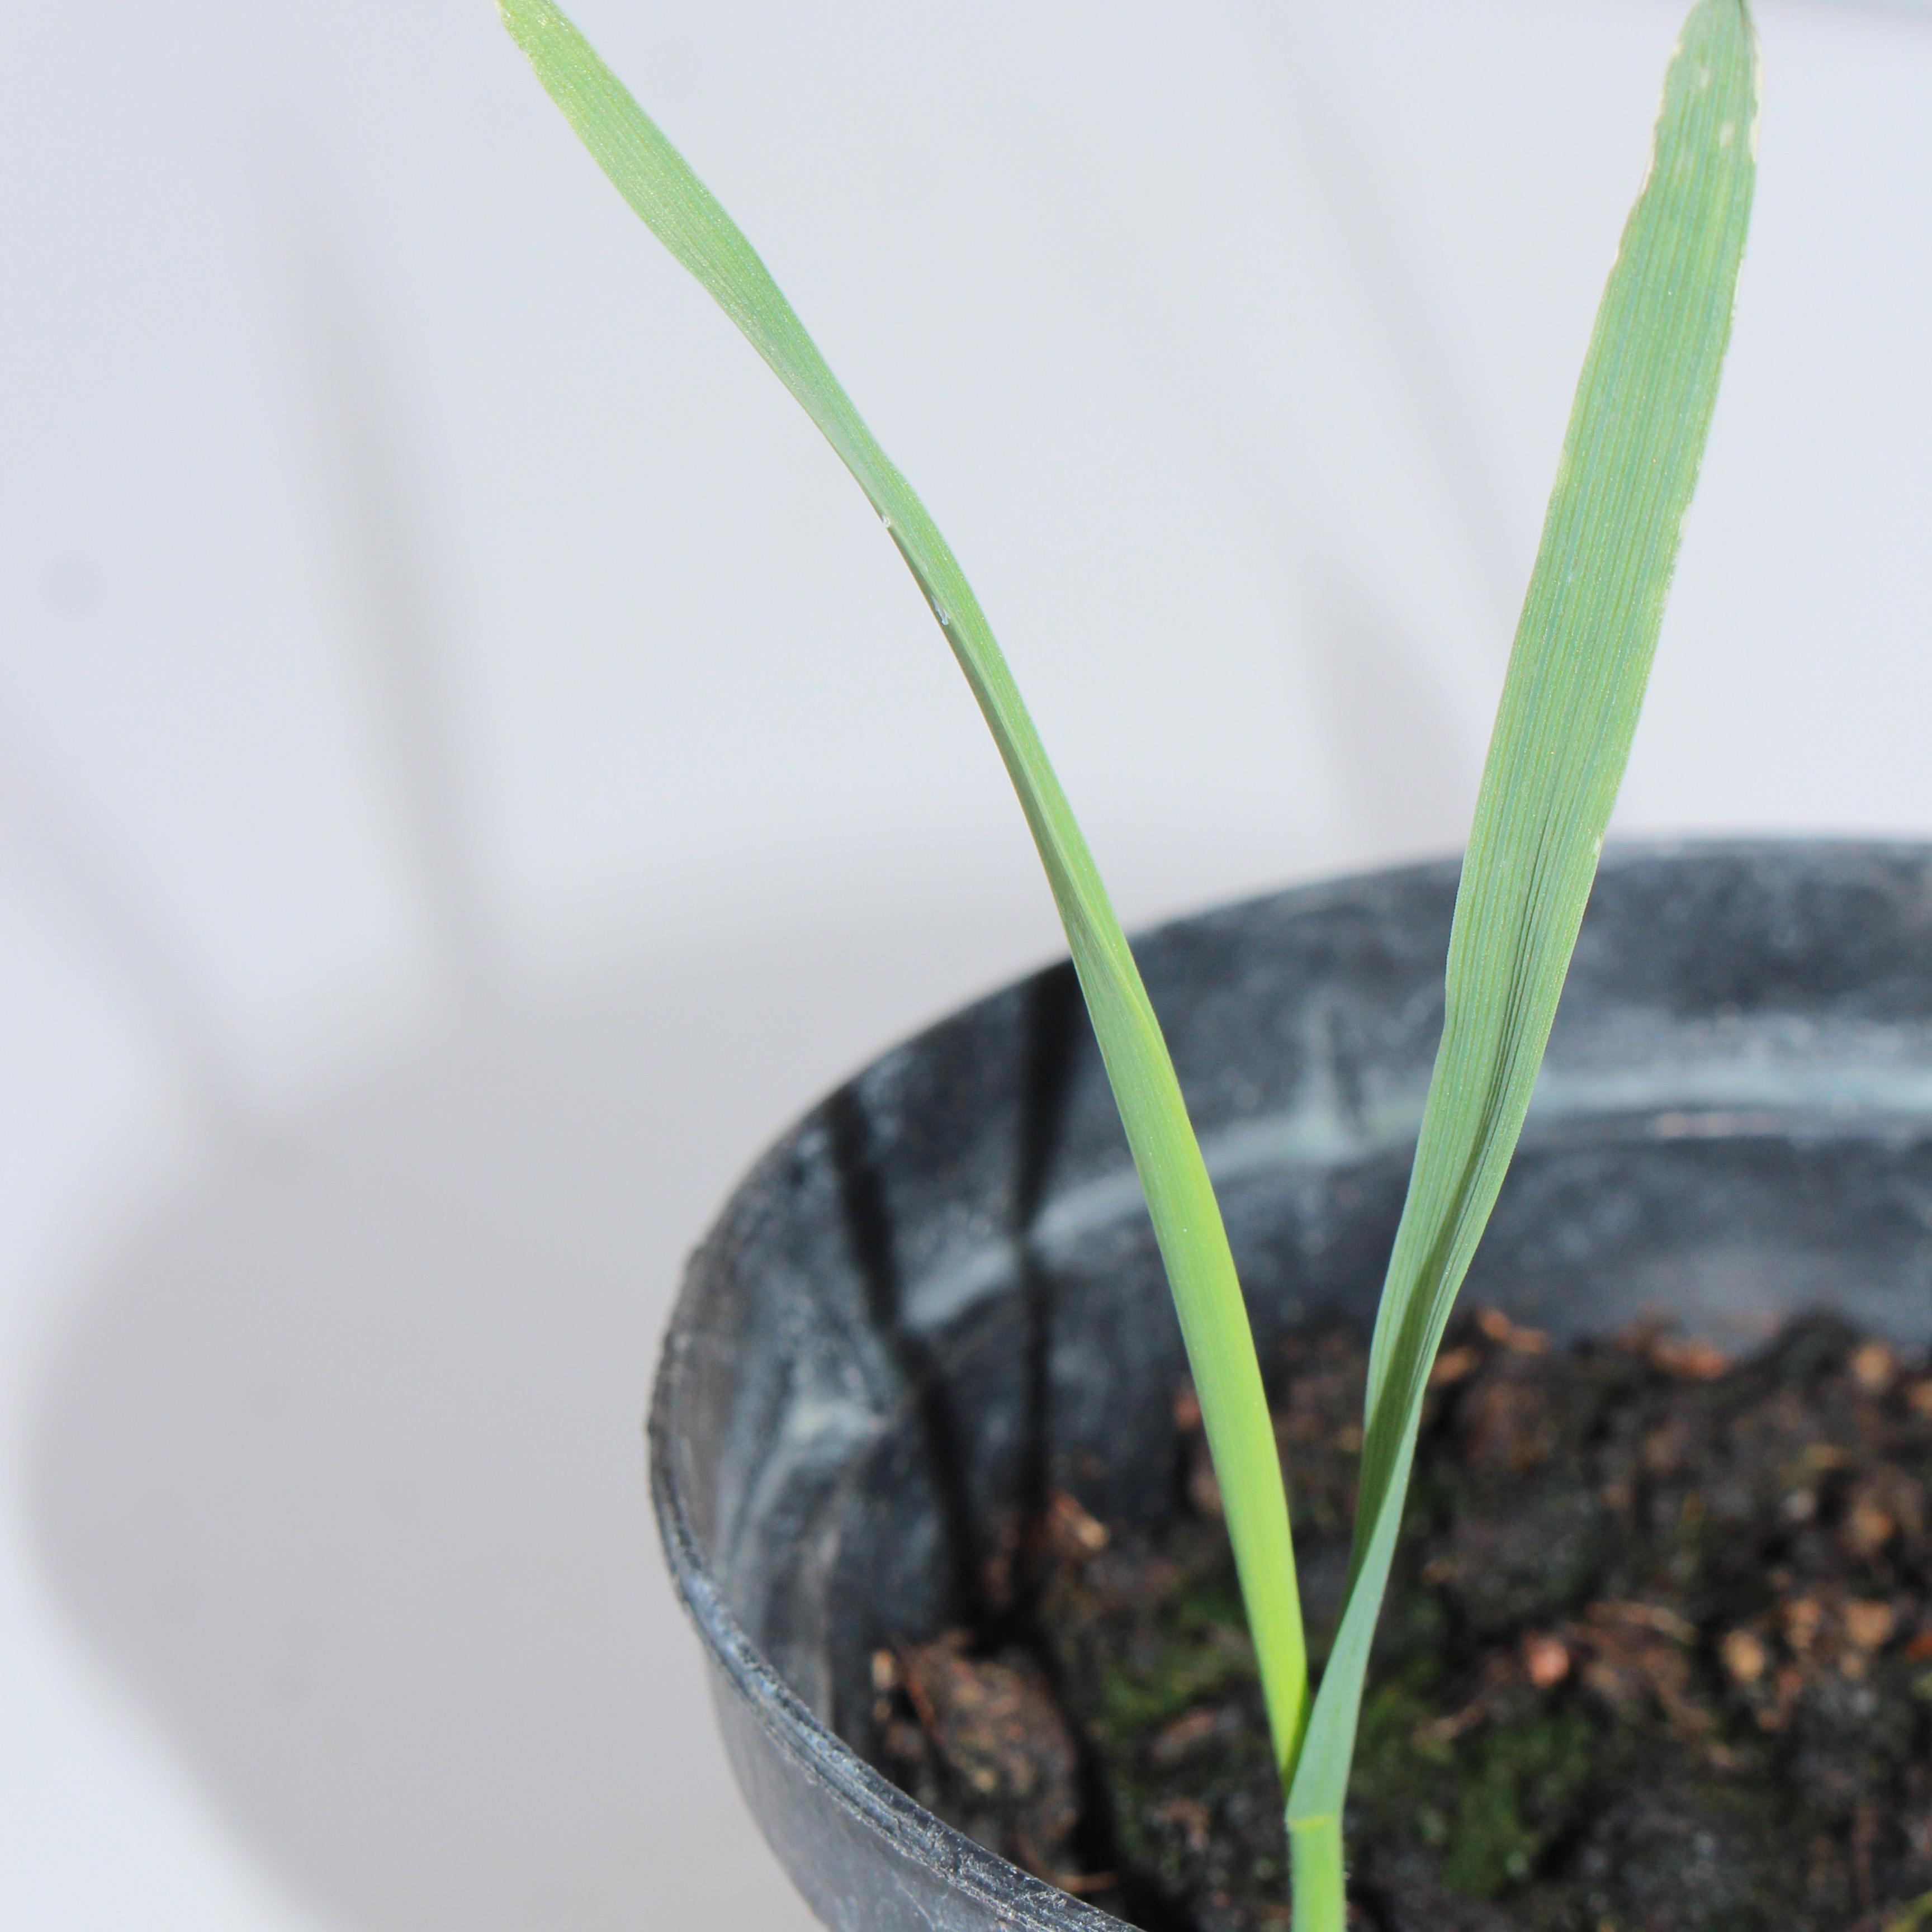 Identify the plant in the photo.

Avena sterilis
